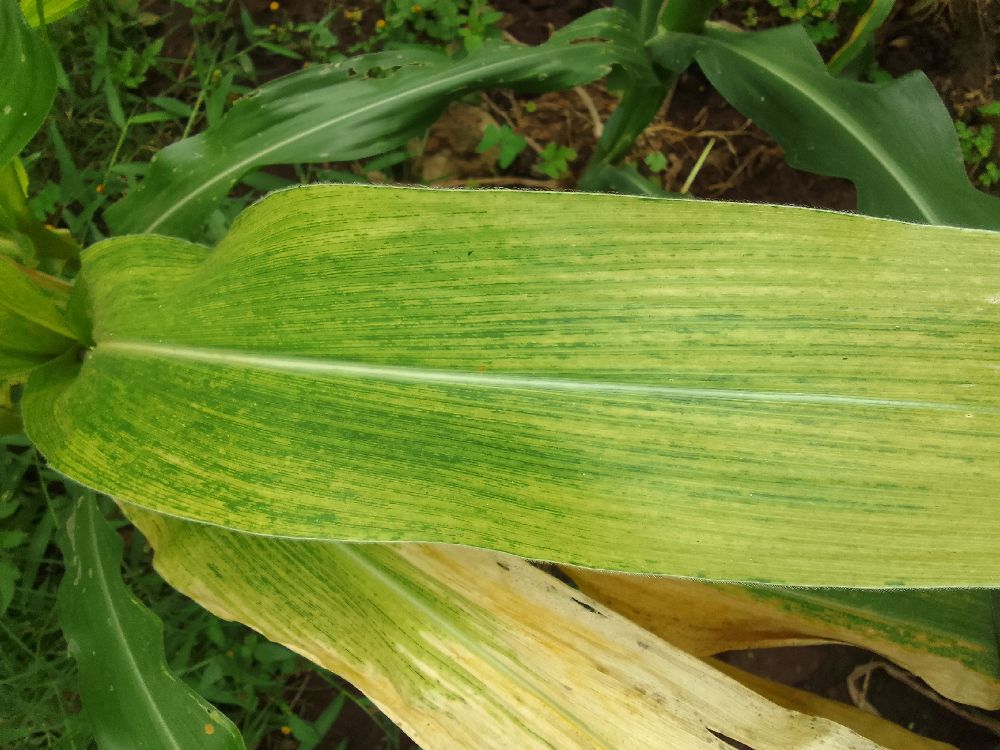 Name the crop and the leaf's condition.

maize, maize lethal necrosis
